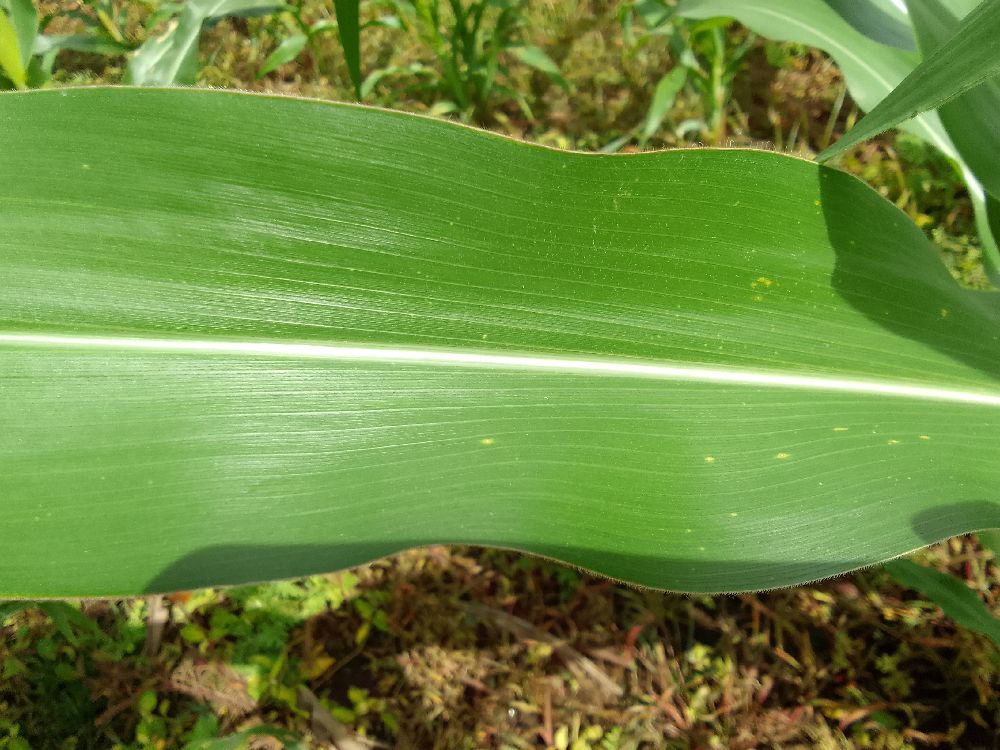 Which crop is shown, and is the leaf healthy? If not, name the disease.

maize, healthy
